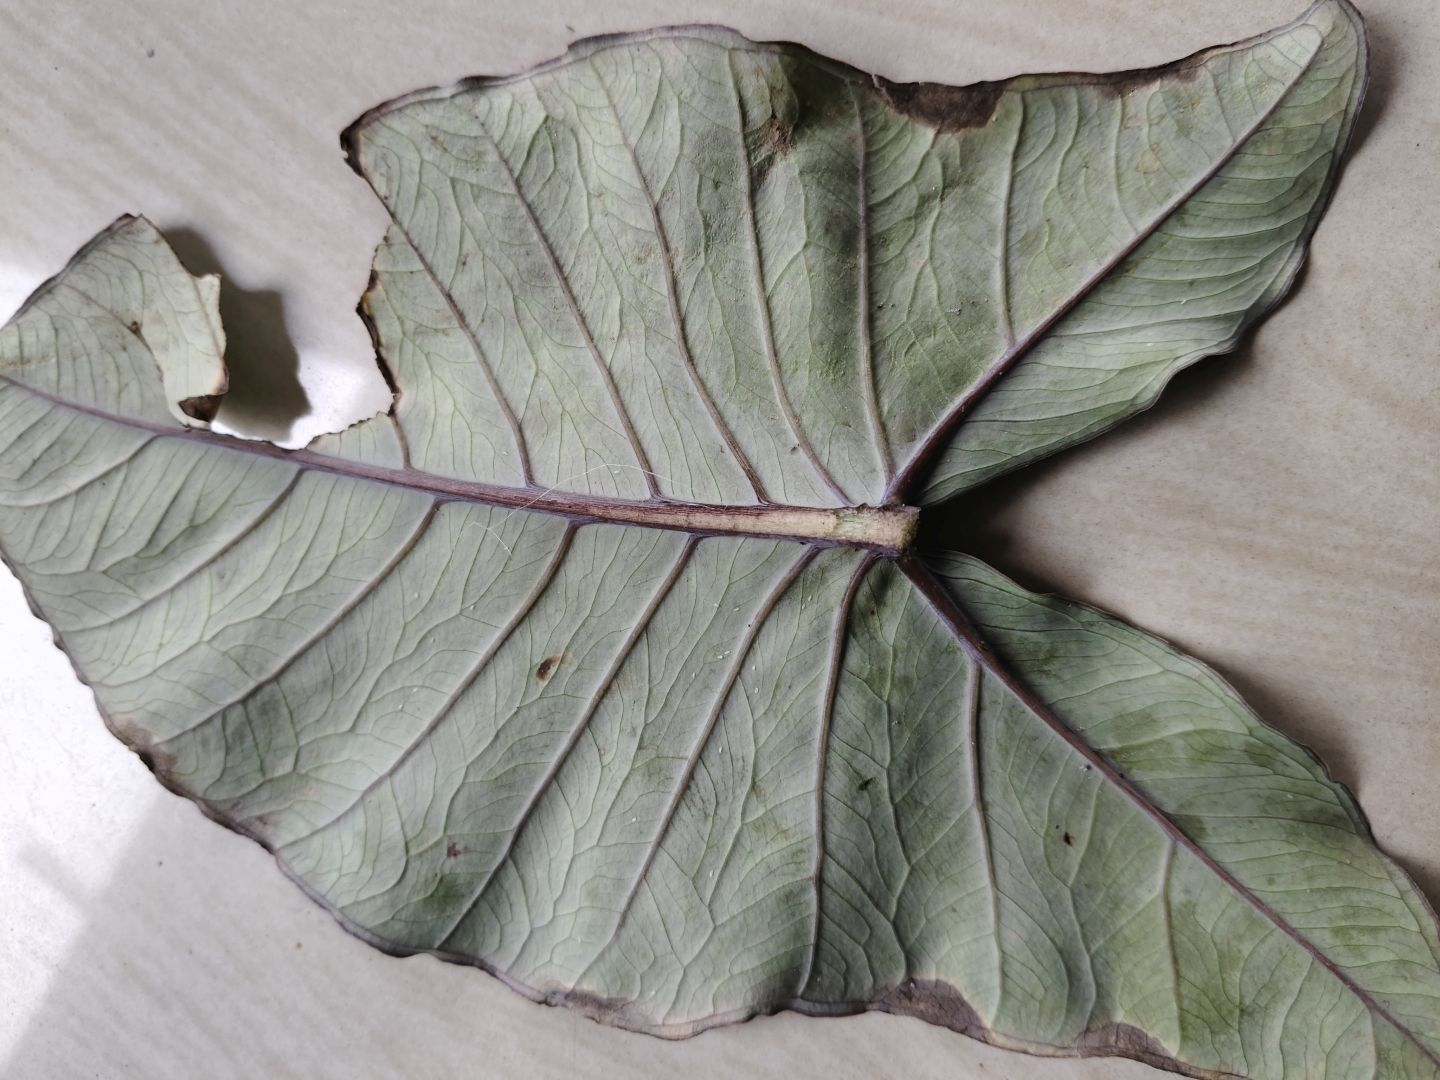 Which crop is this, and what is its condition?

taro, leaf blight
